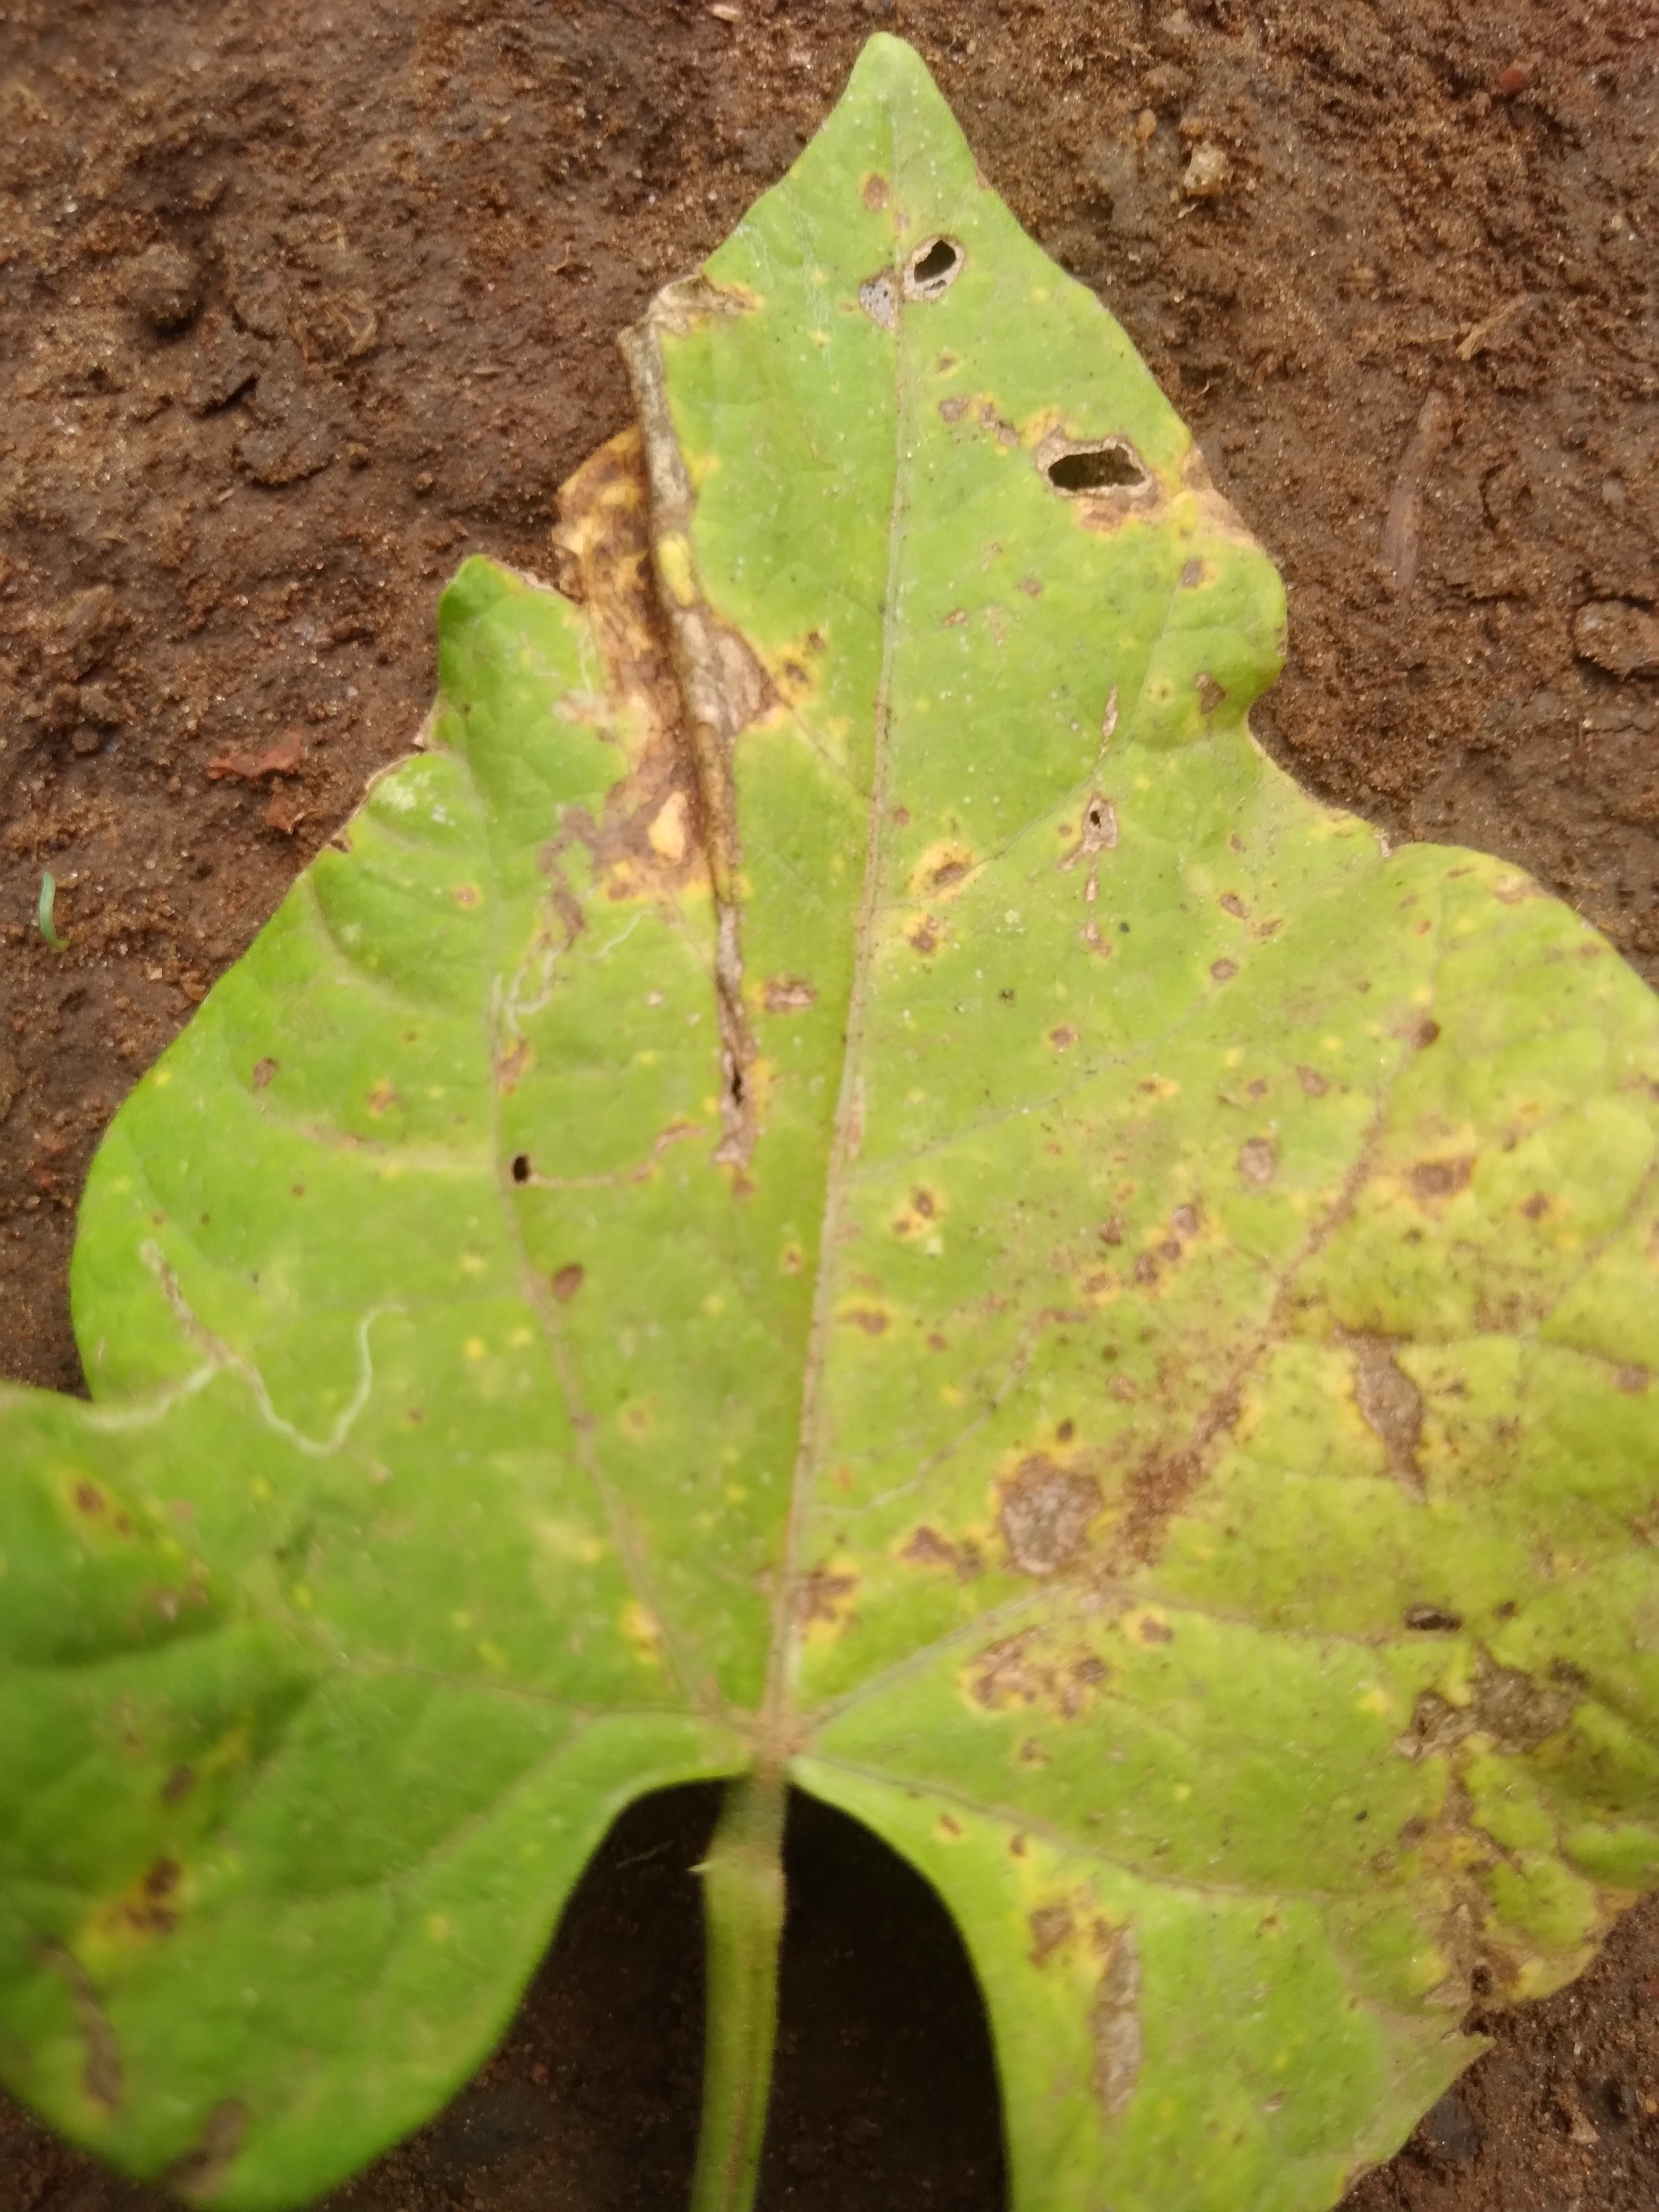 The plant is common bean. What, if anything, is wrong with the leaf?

rust
